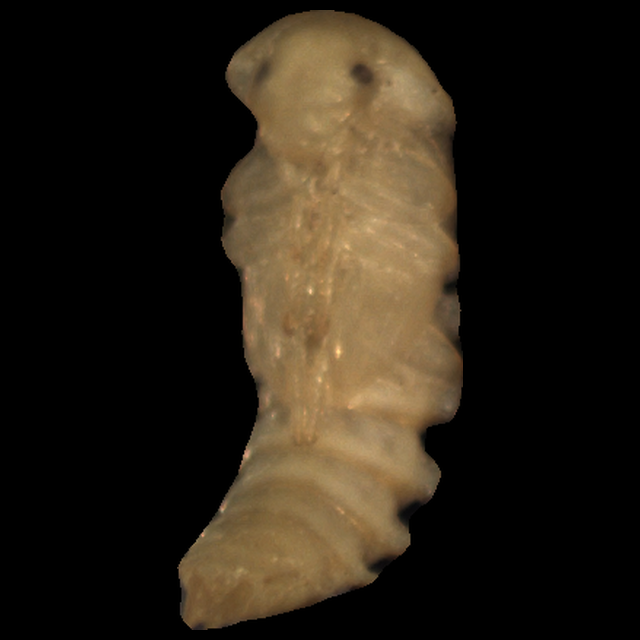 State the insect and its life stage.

mealworm pupa
